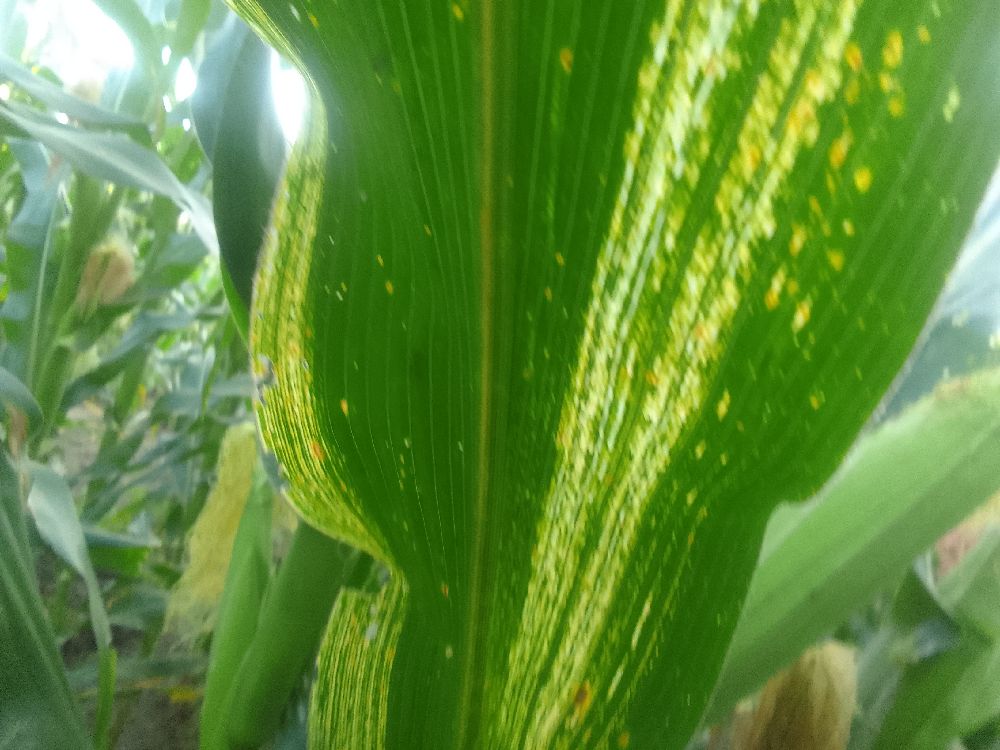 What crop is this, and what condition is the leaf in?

maize, maize streak virus
